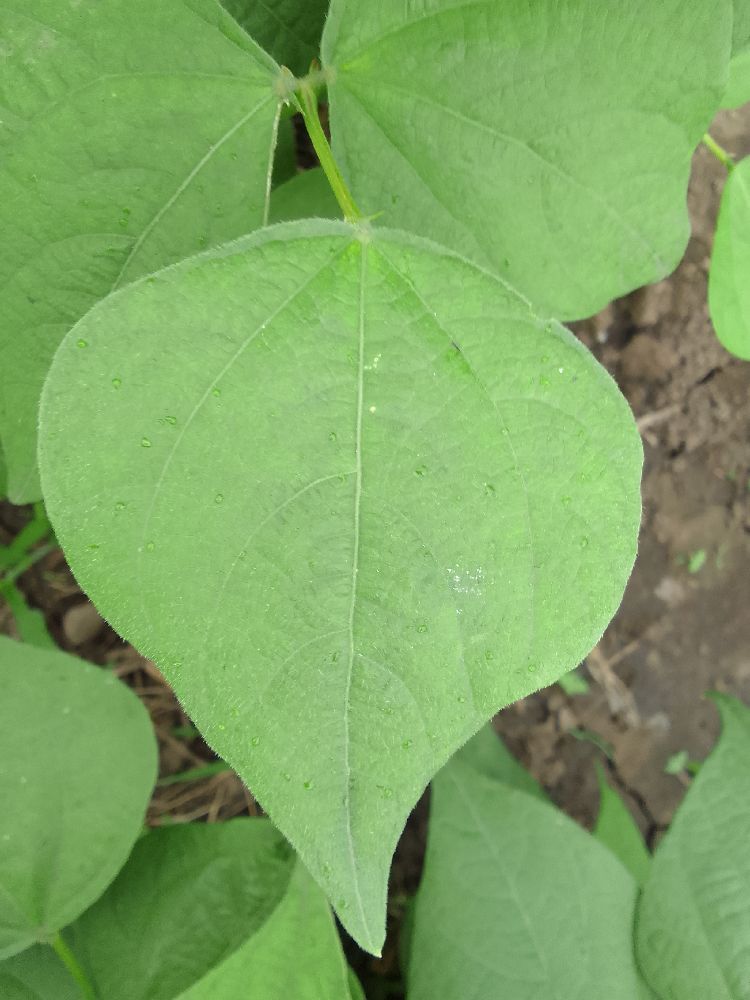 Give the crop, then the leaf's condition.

common bean, healthy
